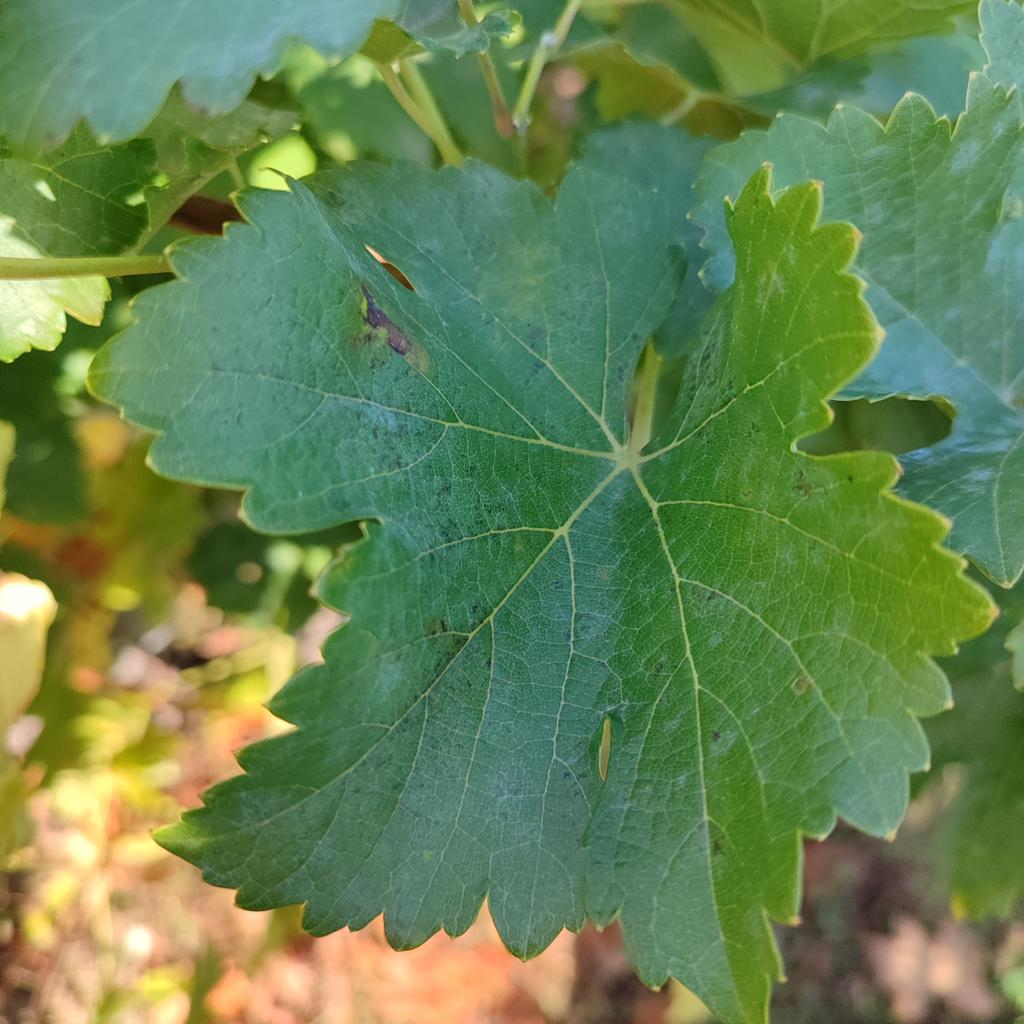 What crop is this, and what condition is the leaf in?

grapevine, powdery mildew
